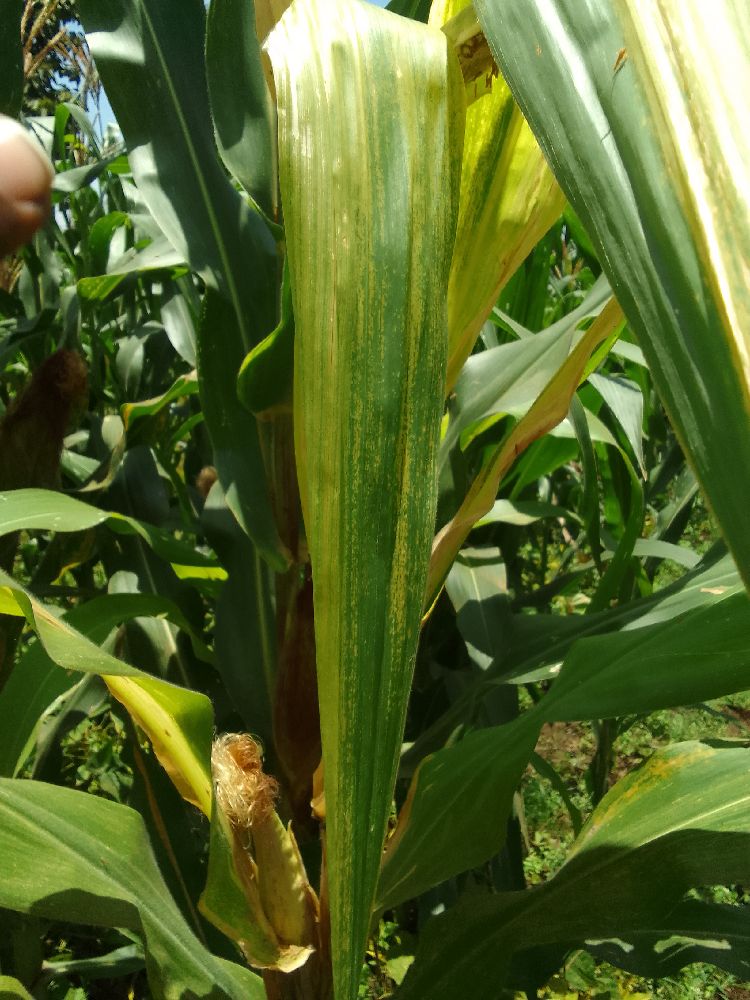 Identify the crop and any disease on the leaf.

maize, maize lethal necrosis
